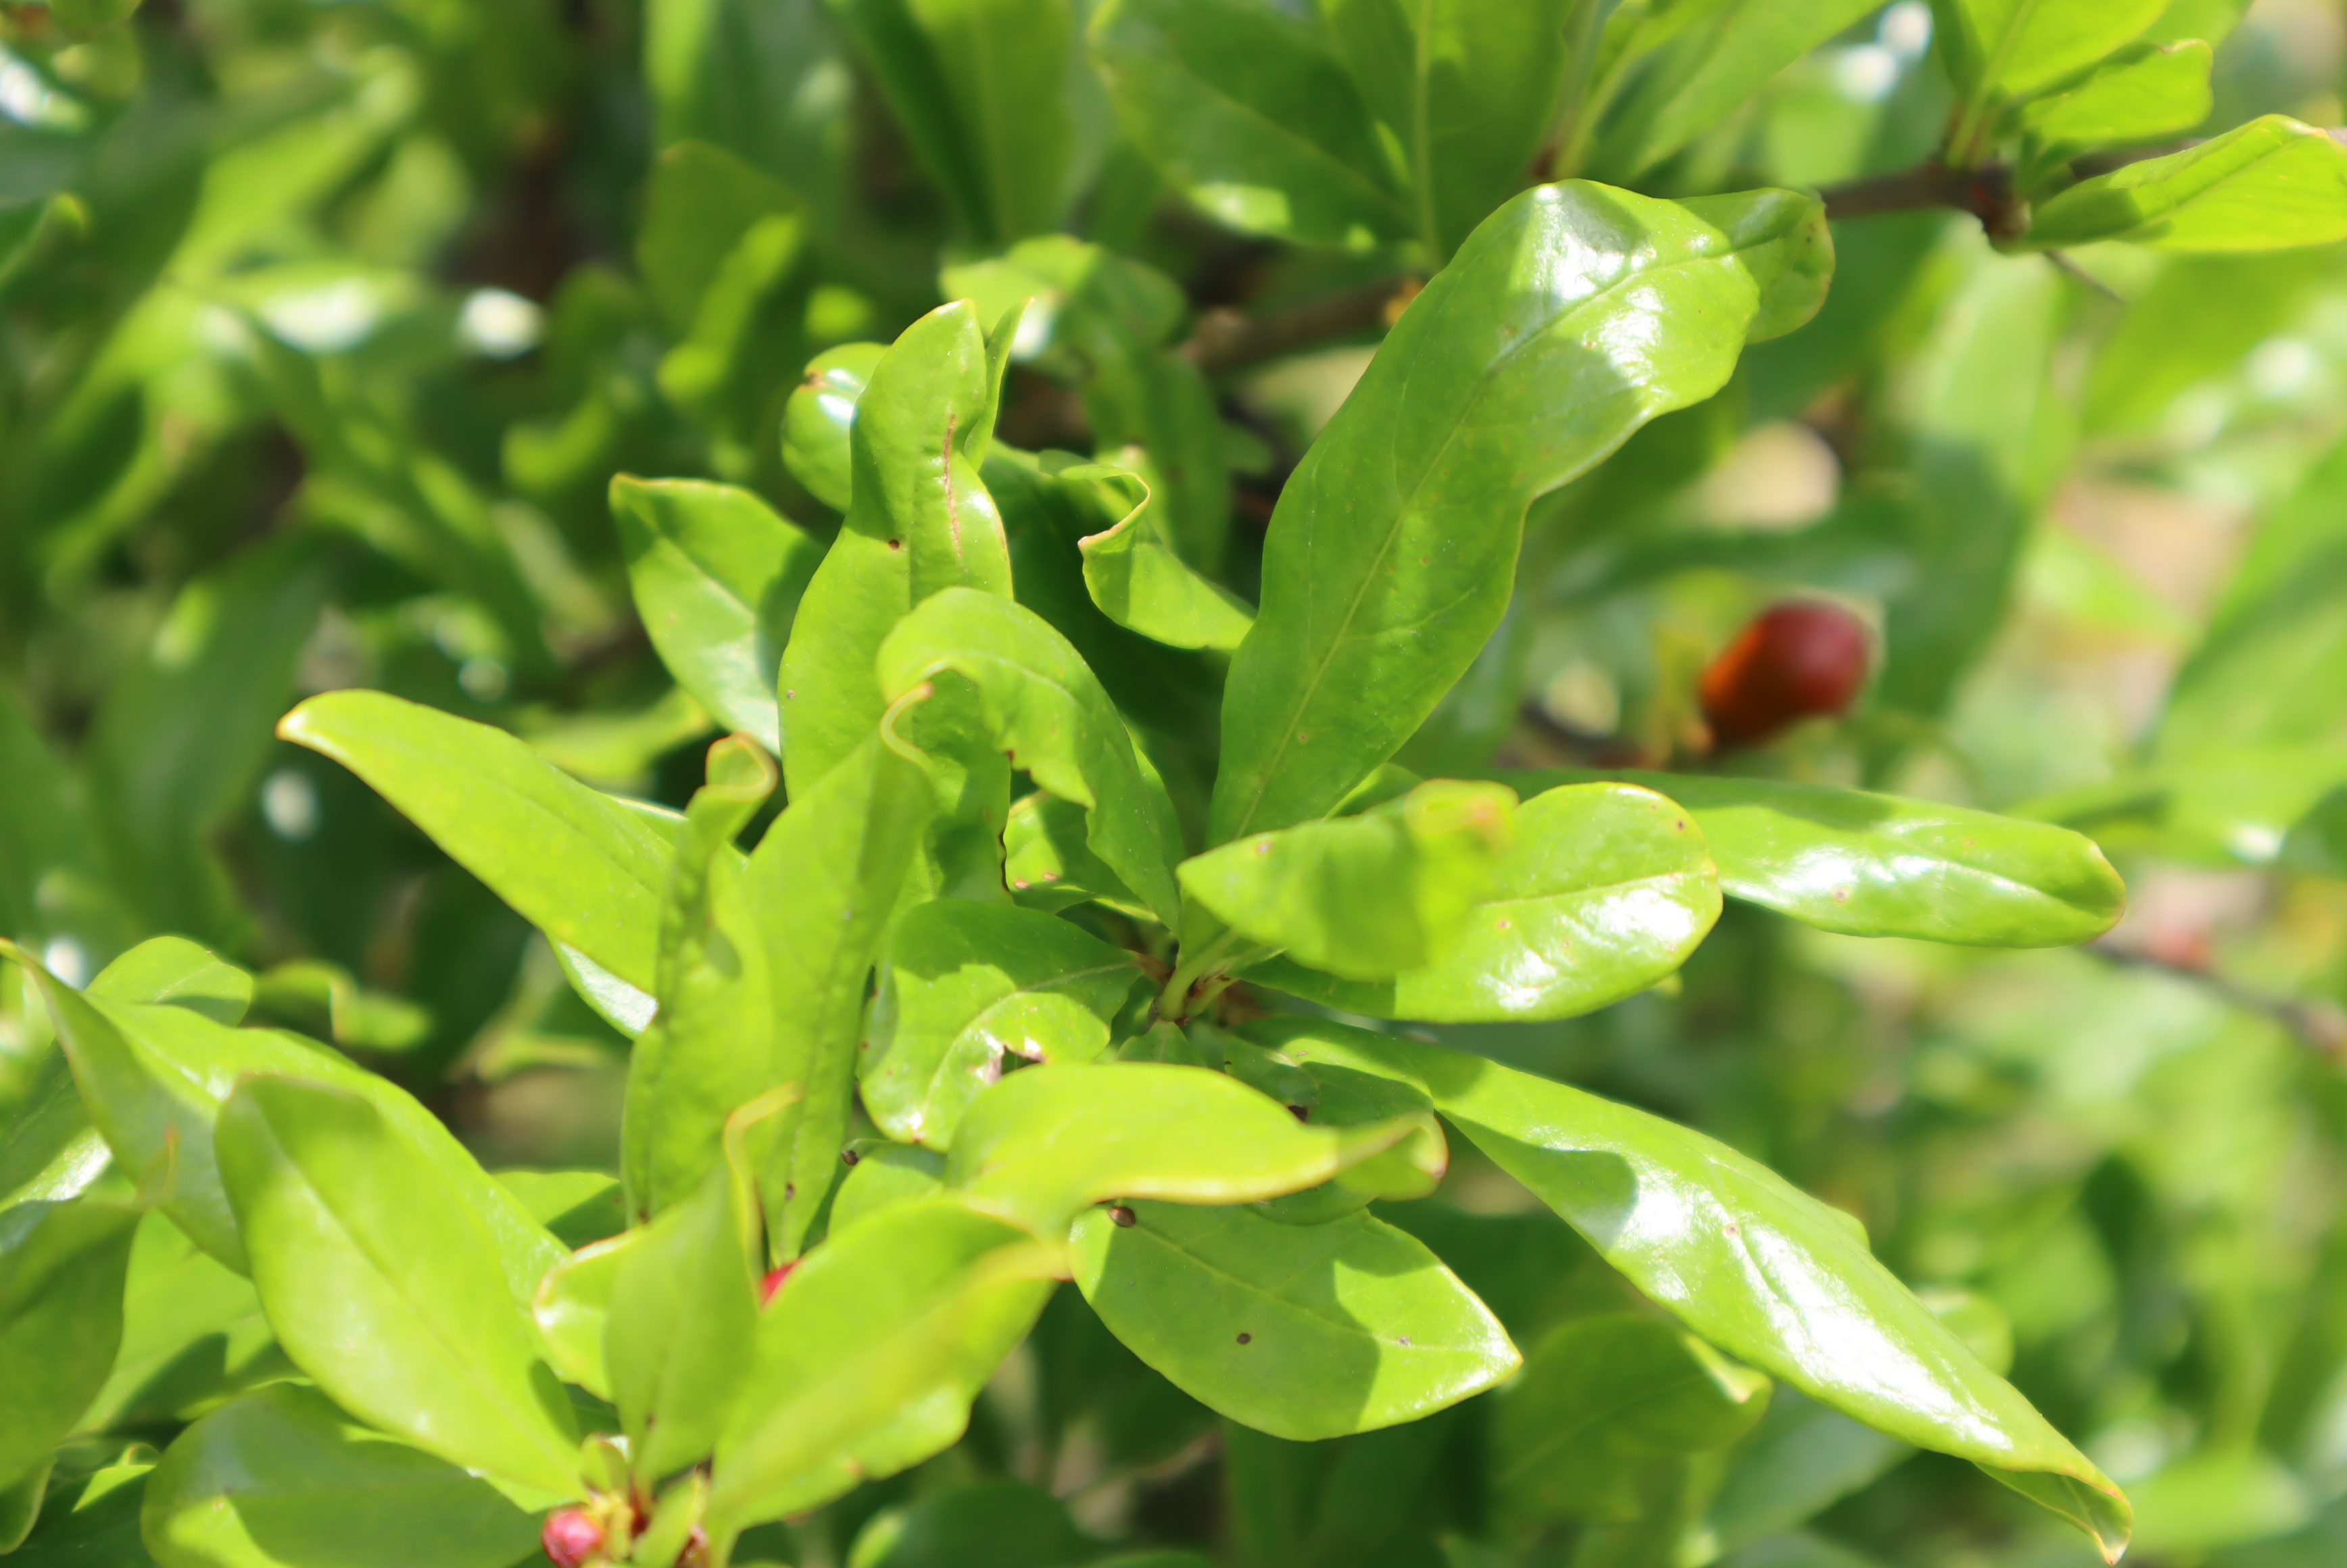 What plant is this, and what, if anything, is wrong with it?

pomegranate, aphids, coniella granati
